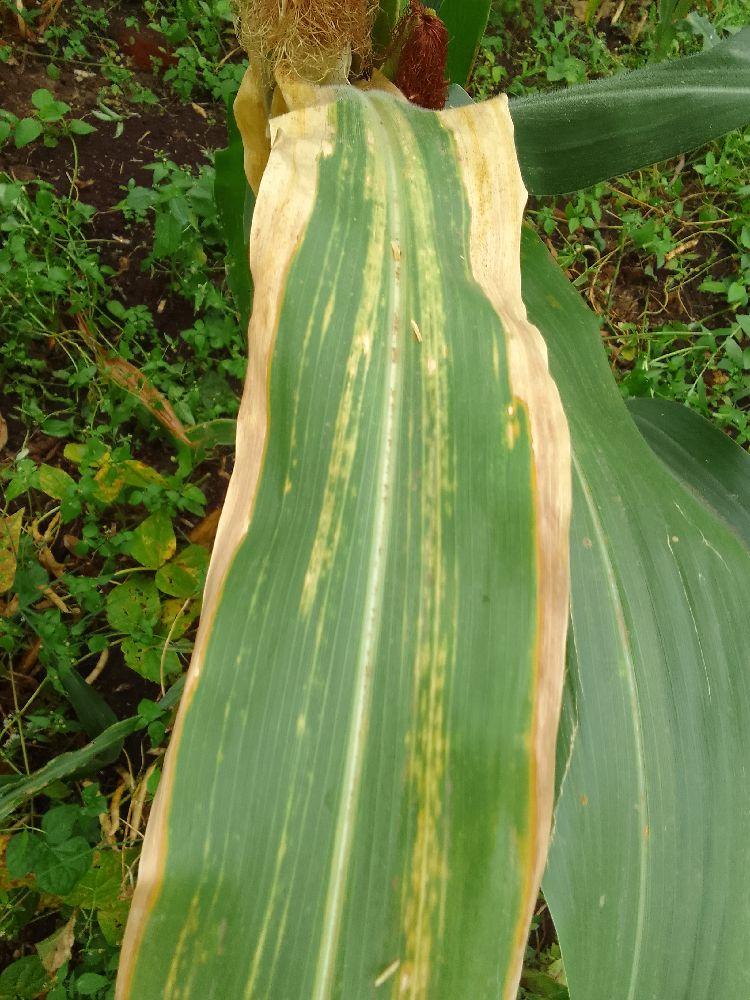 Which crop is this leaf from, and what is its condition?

maize, maize lethal necrosis
